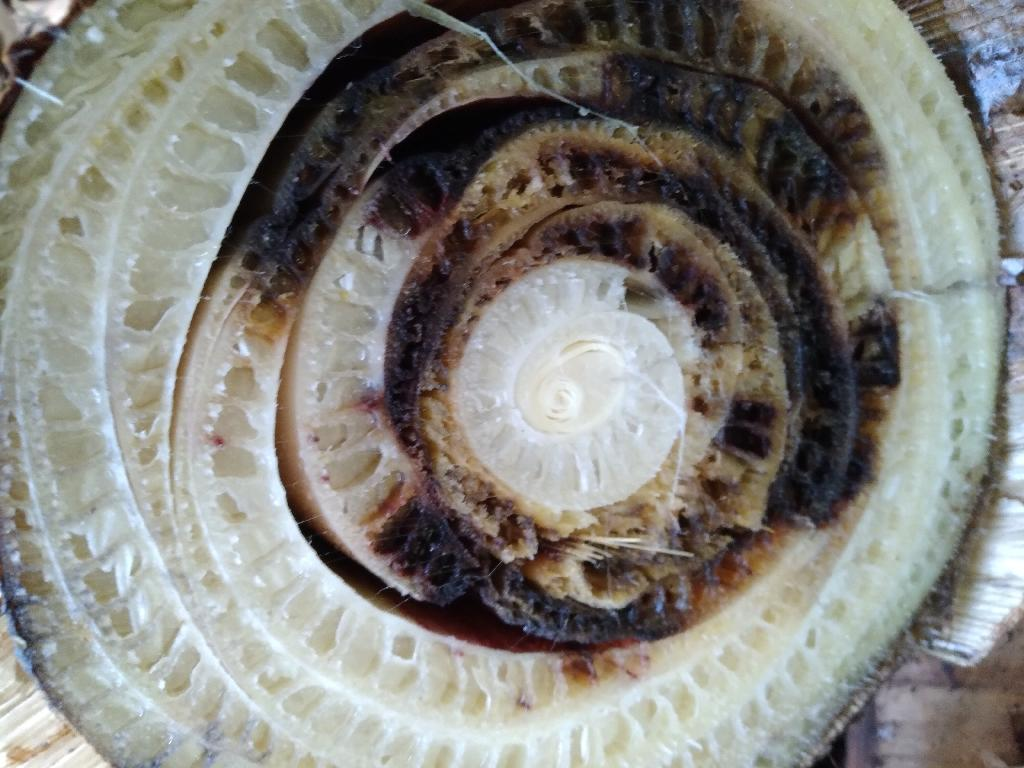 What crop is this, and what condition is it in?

banana, fusarium wilt race 1
